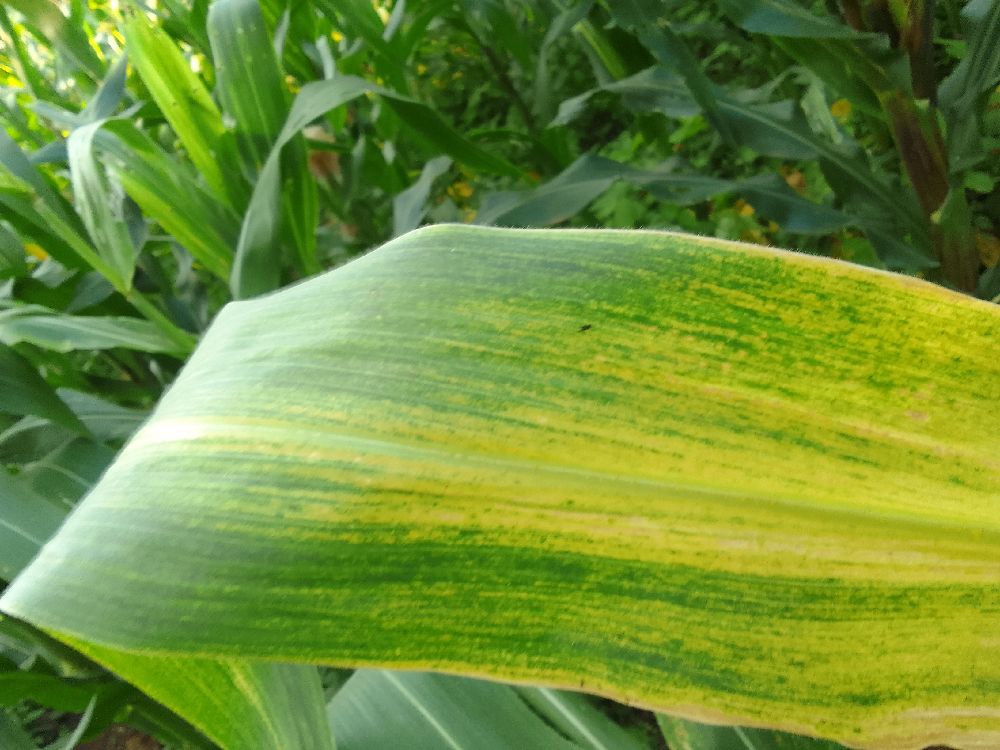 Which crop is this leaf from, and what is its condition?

maize, maize lethal necrosis
